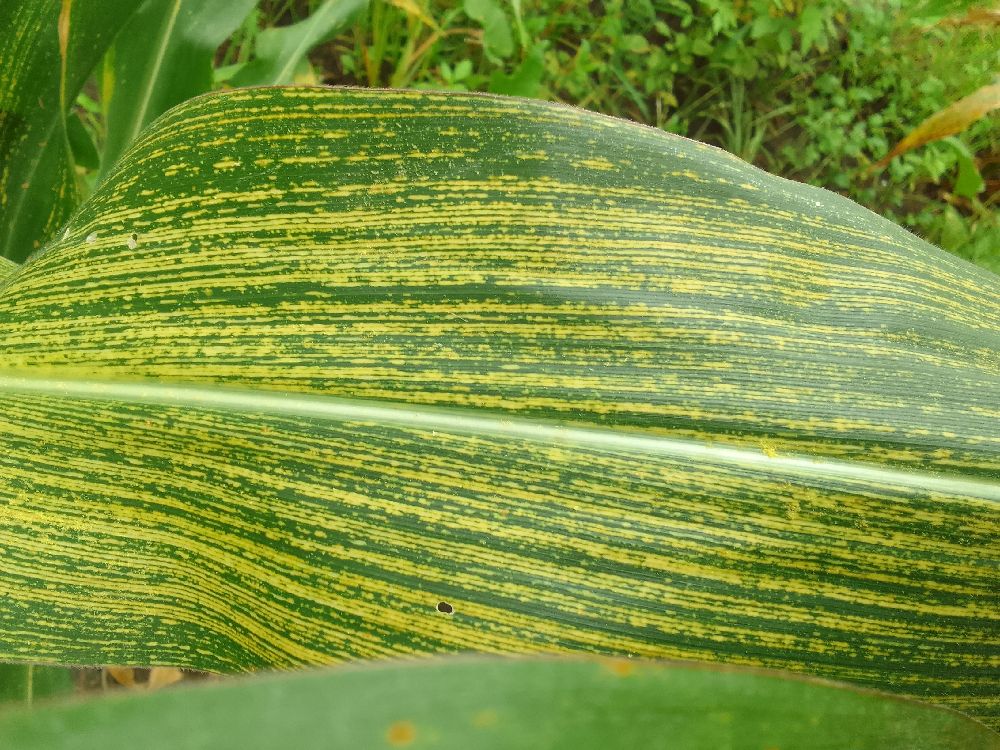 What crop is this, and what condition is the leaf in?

maize, maize streak virus
